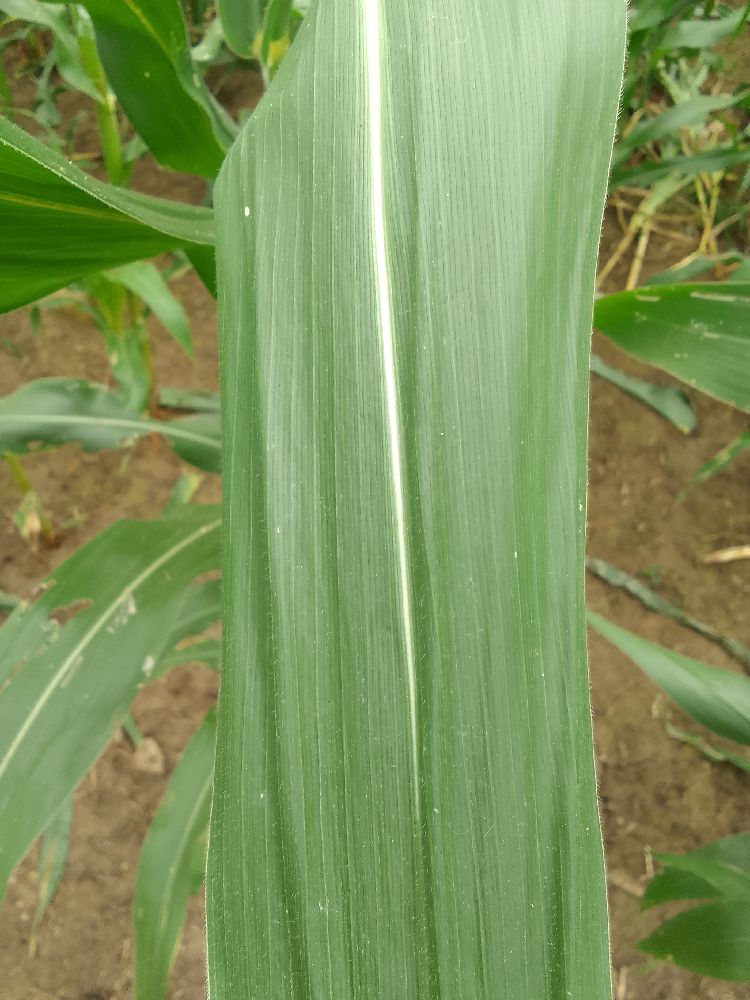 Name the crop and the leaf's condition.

maize, healthy
